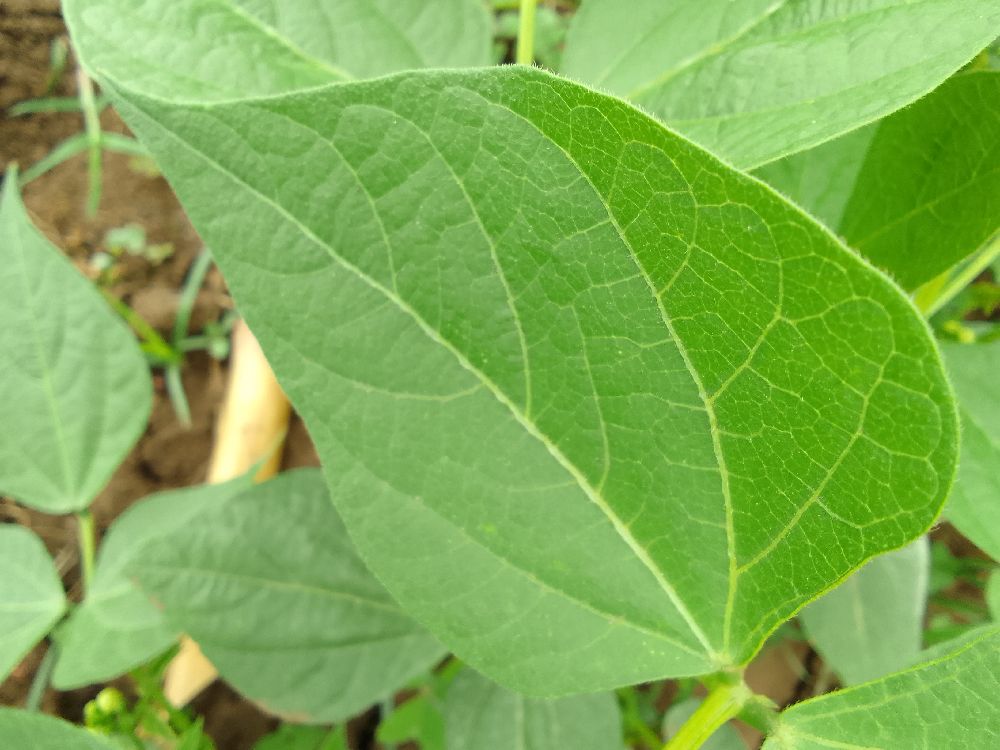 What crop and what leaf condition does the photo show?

common bean, healthy
